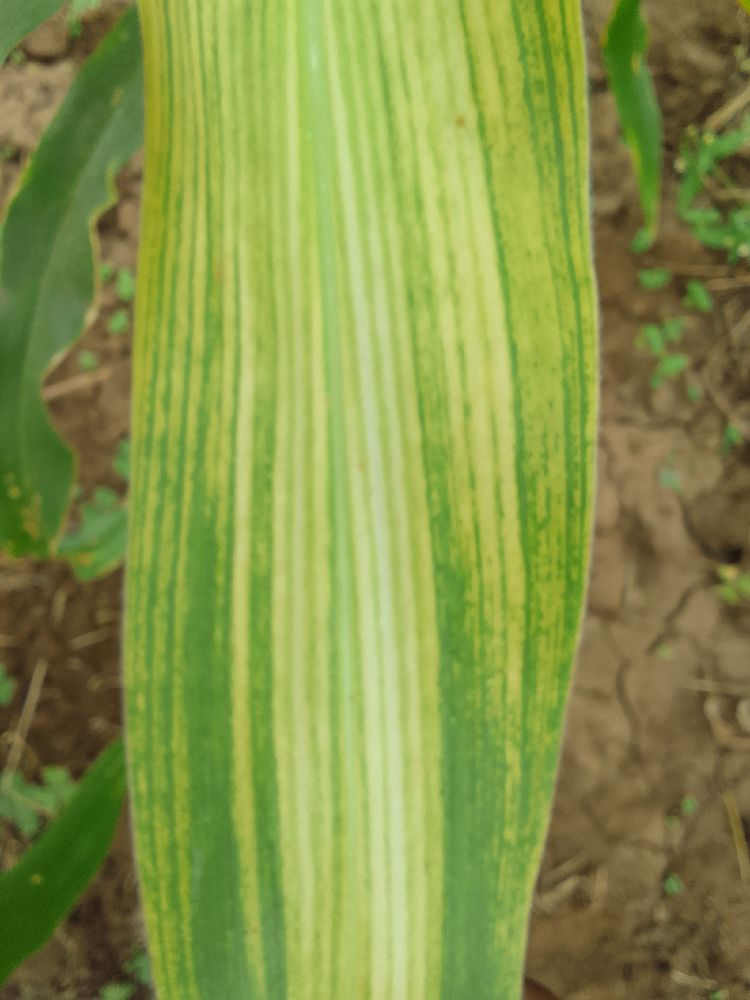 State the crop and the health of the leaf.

maize, maize lethal necrosis
